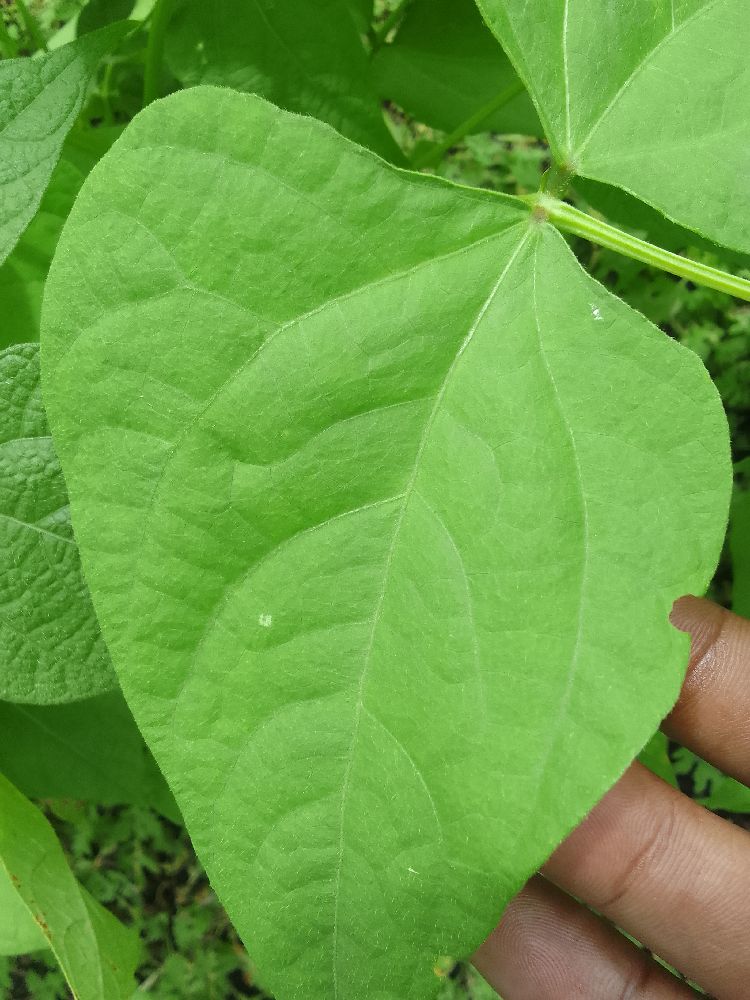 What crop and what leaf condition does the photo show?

common bean, healthy
